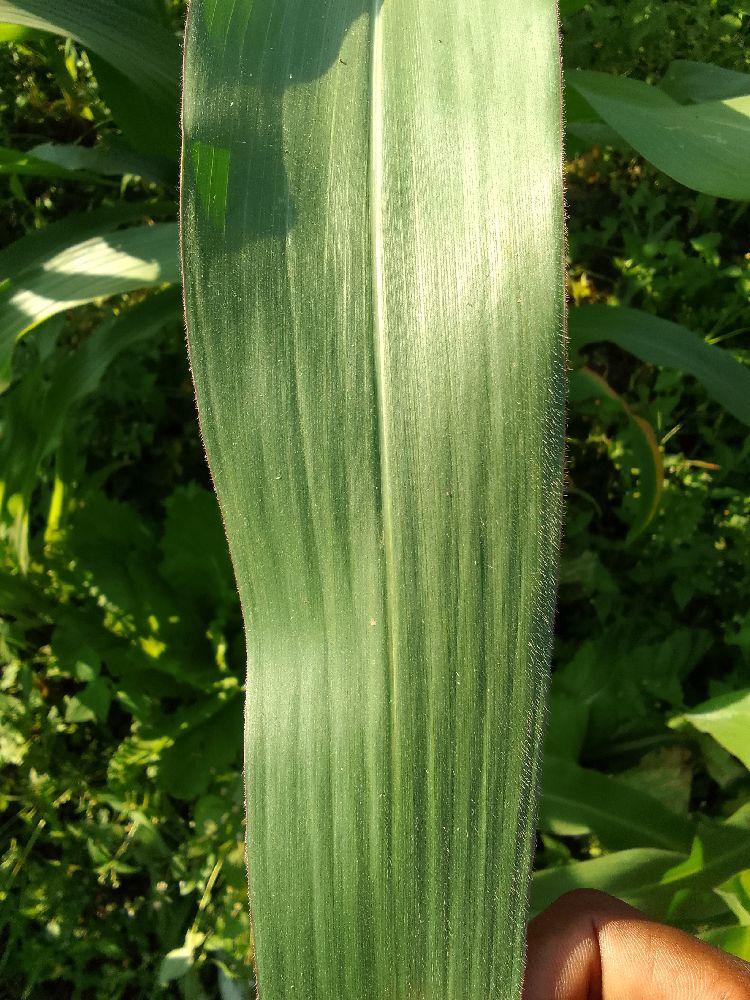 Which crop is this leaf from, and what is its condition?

maize, healthy
